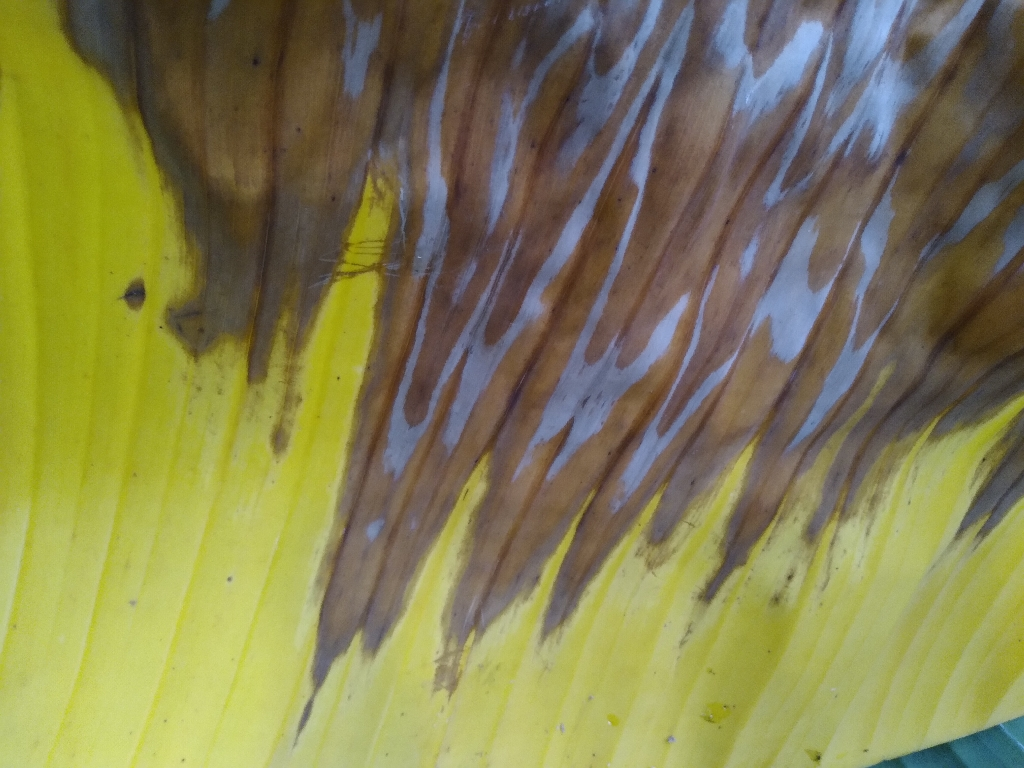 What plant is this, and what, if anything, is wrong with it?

banana, fusarium wilt race 1
